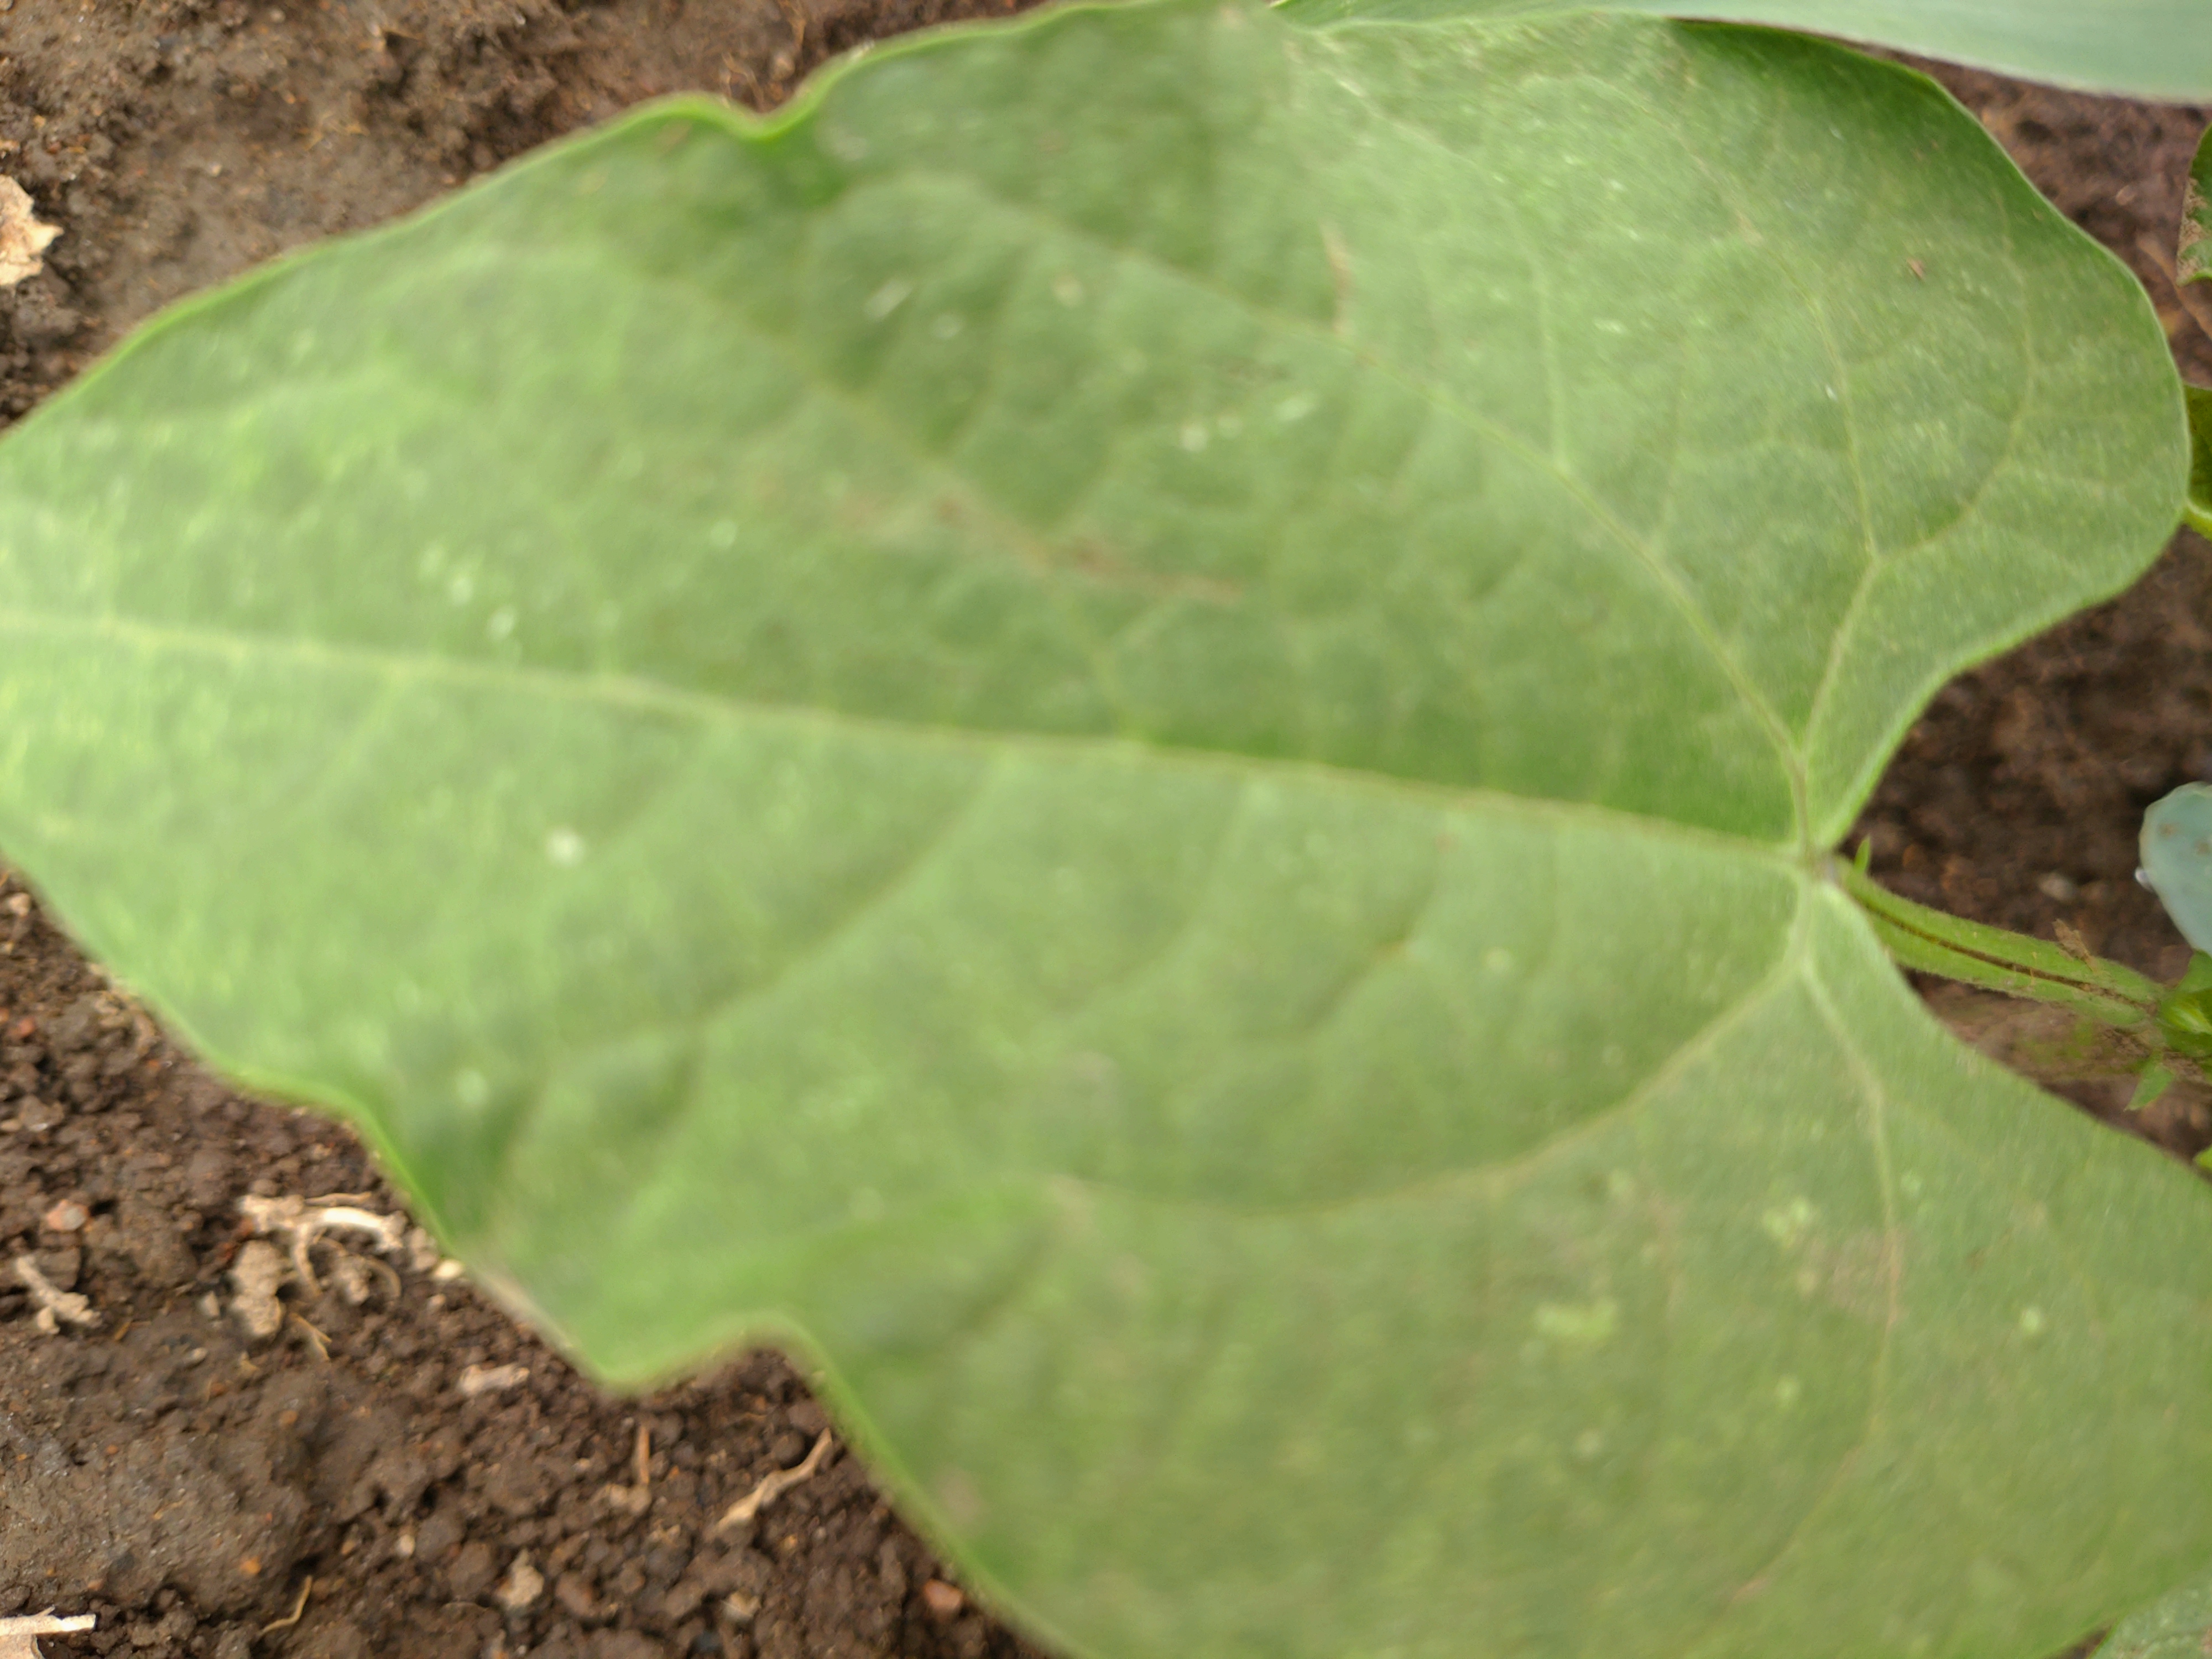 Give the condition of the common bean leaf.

healthy
